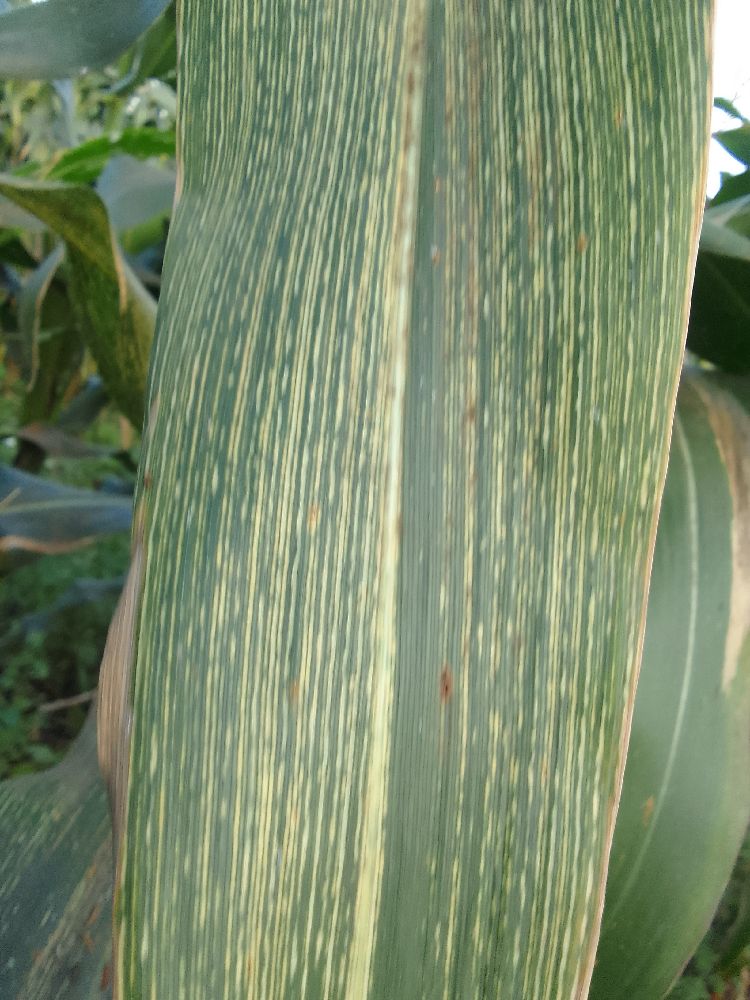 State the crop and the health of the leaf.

maize, maize streak virus
